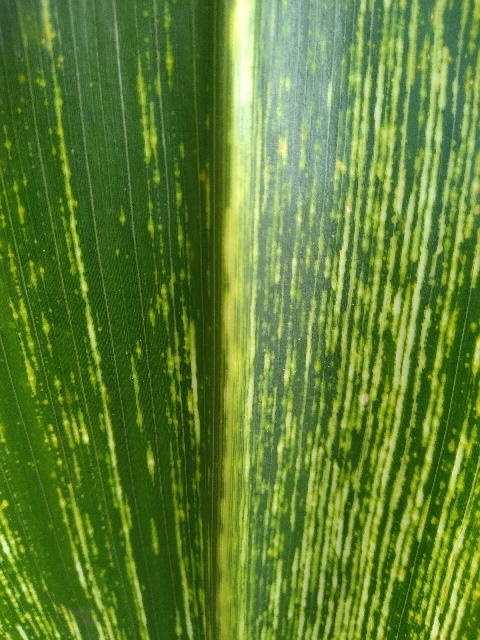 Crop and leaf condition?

maize, maize streak virus
